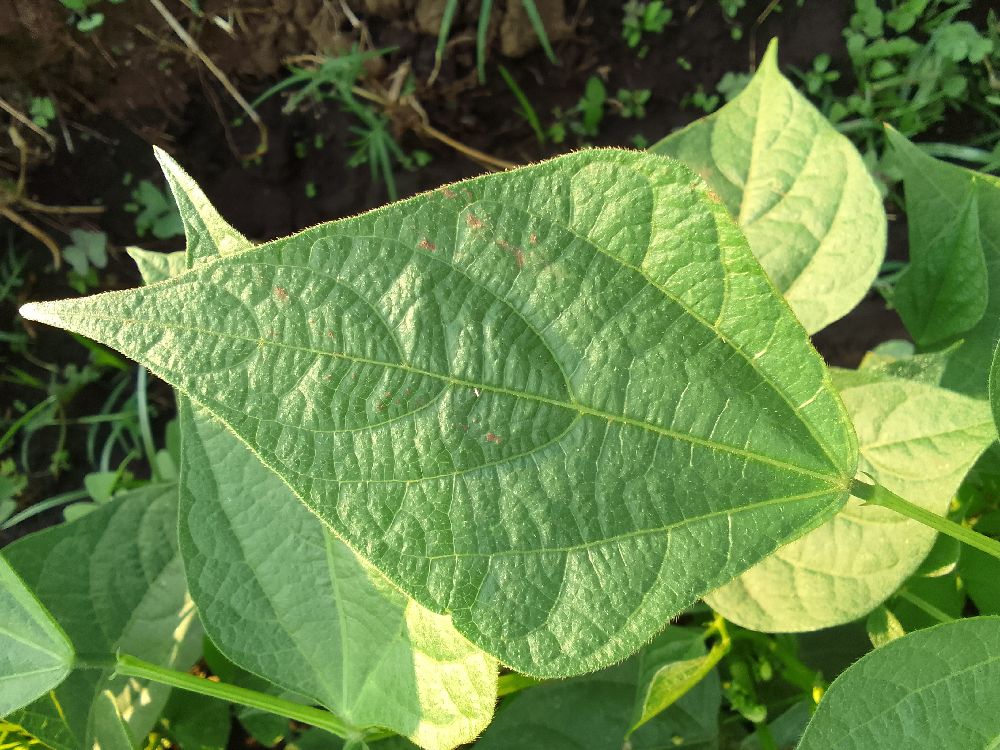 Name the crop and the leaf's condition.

common bean, healthy
